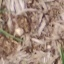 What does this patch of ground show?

grass
